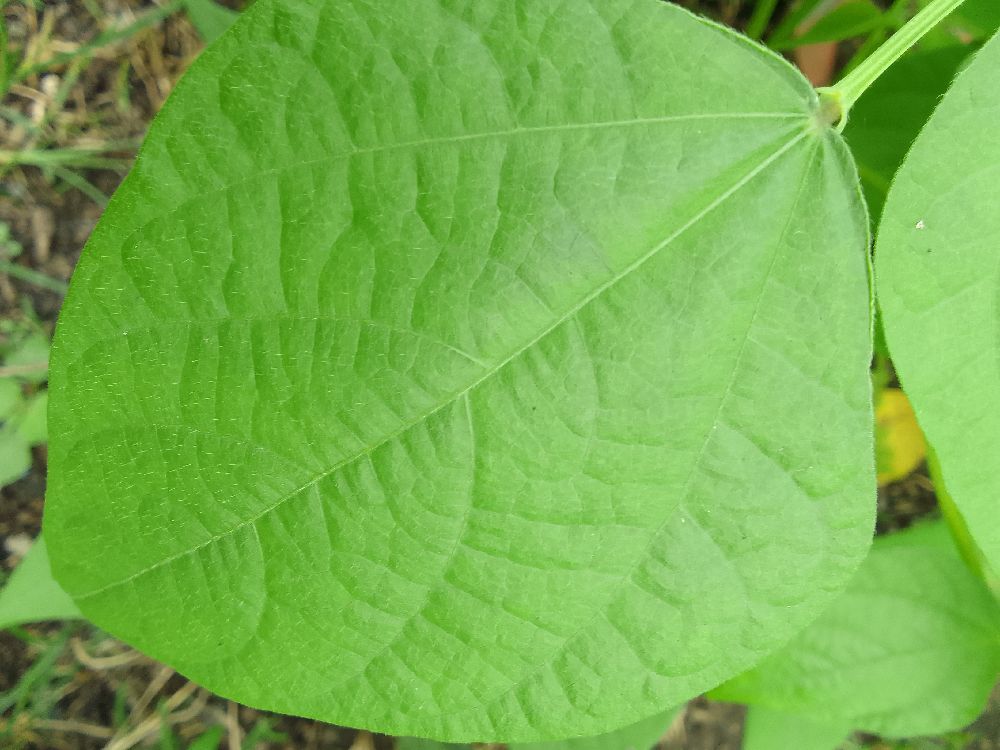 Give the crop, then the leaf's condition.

common bean, healthy
